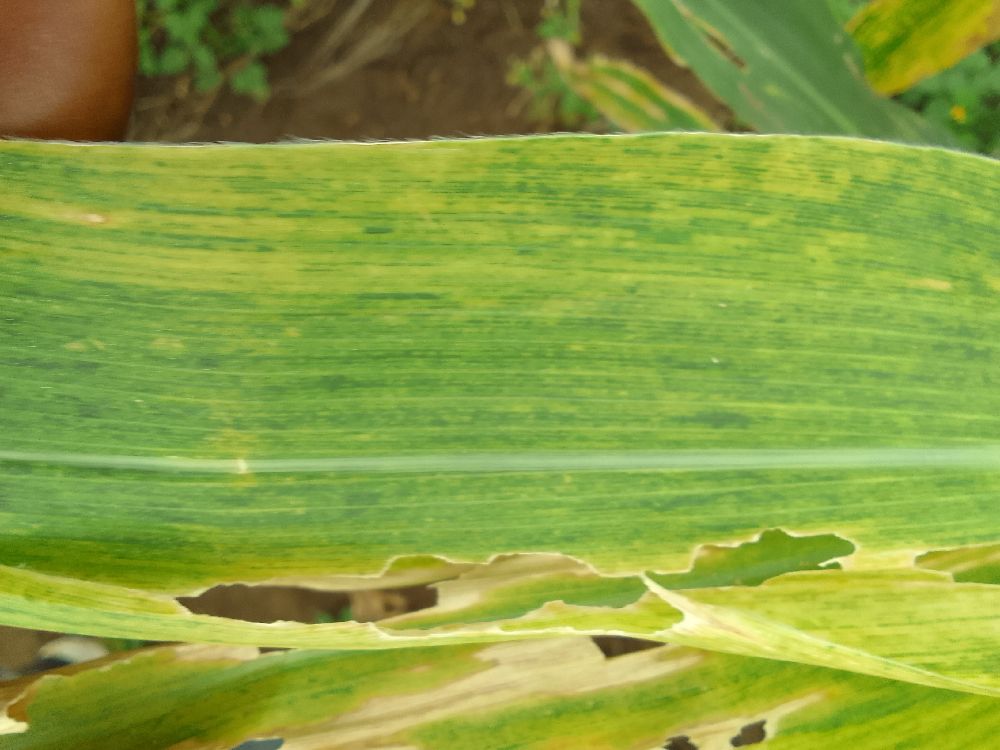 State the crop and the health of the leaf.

maize, maize lethal necrosis
